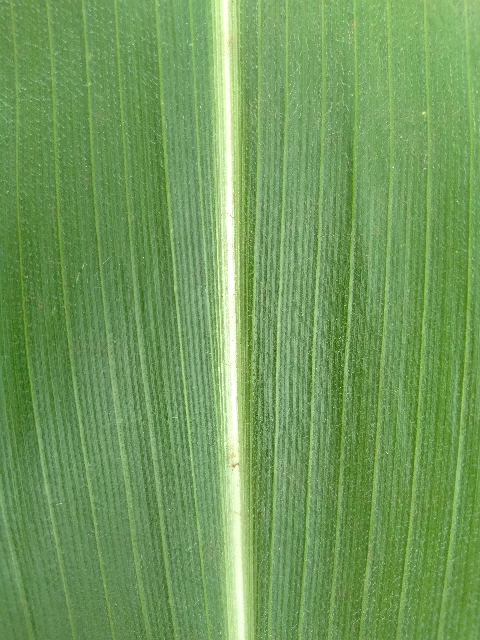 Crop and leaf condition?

maize, healthy
